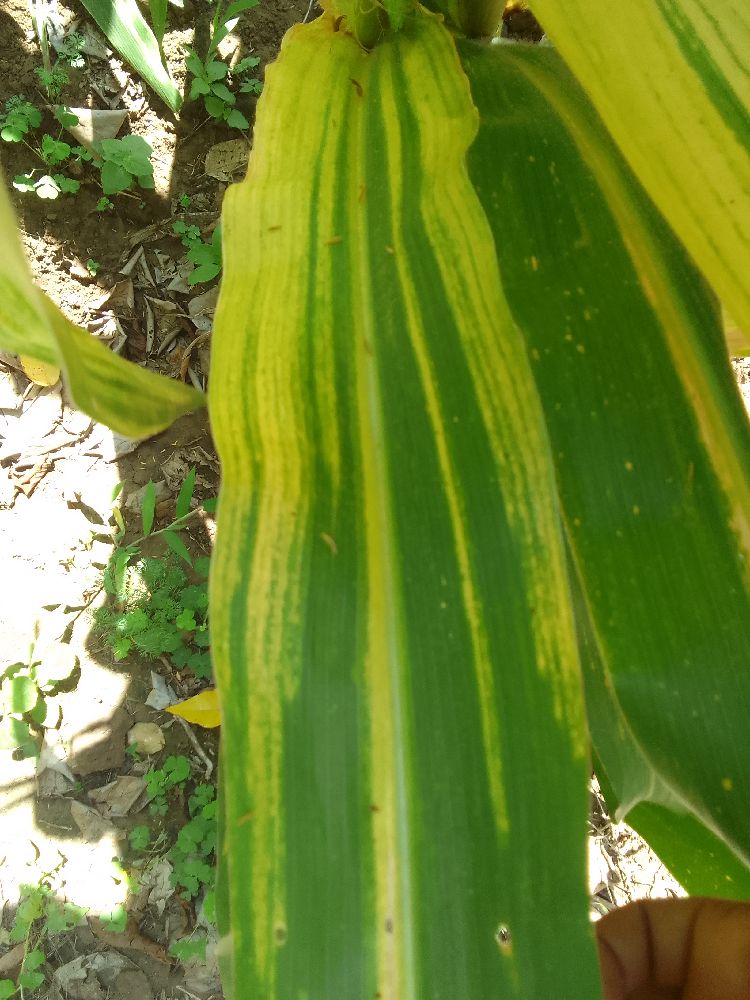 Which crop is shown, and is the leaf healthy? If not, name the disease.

maize, maize lethal necrosis
